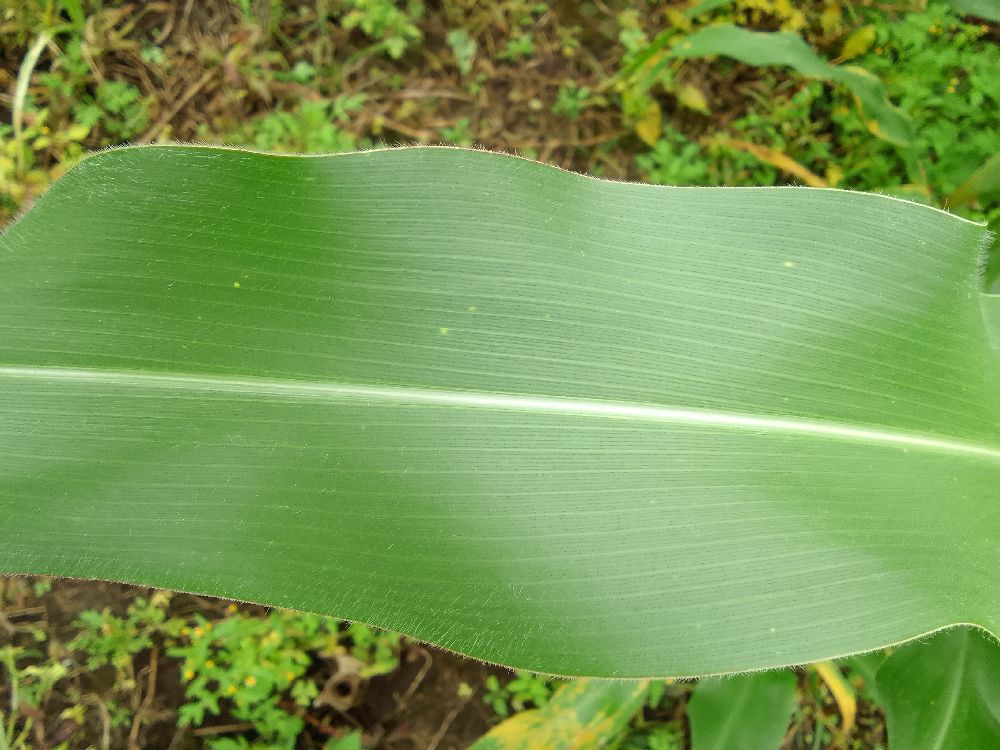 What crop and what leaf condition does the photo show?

maize, healthy
